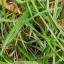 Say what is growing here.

grass
